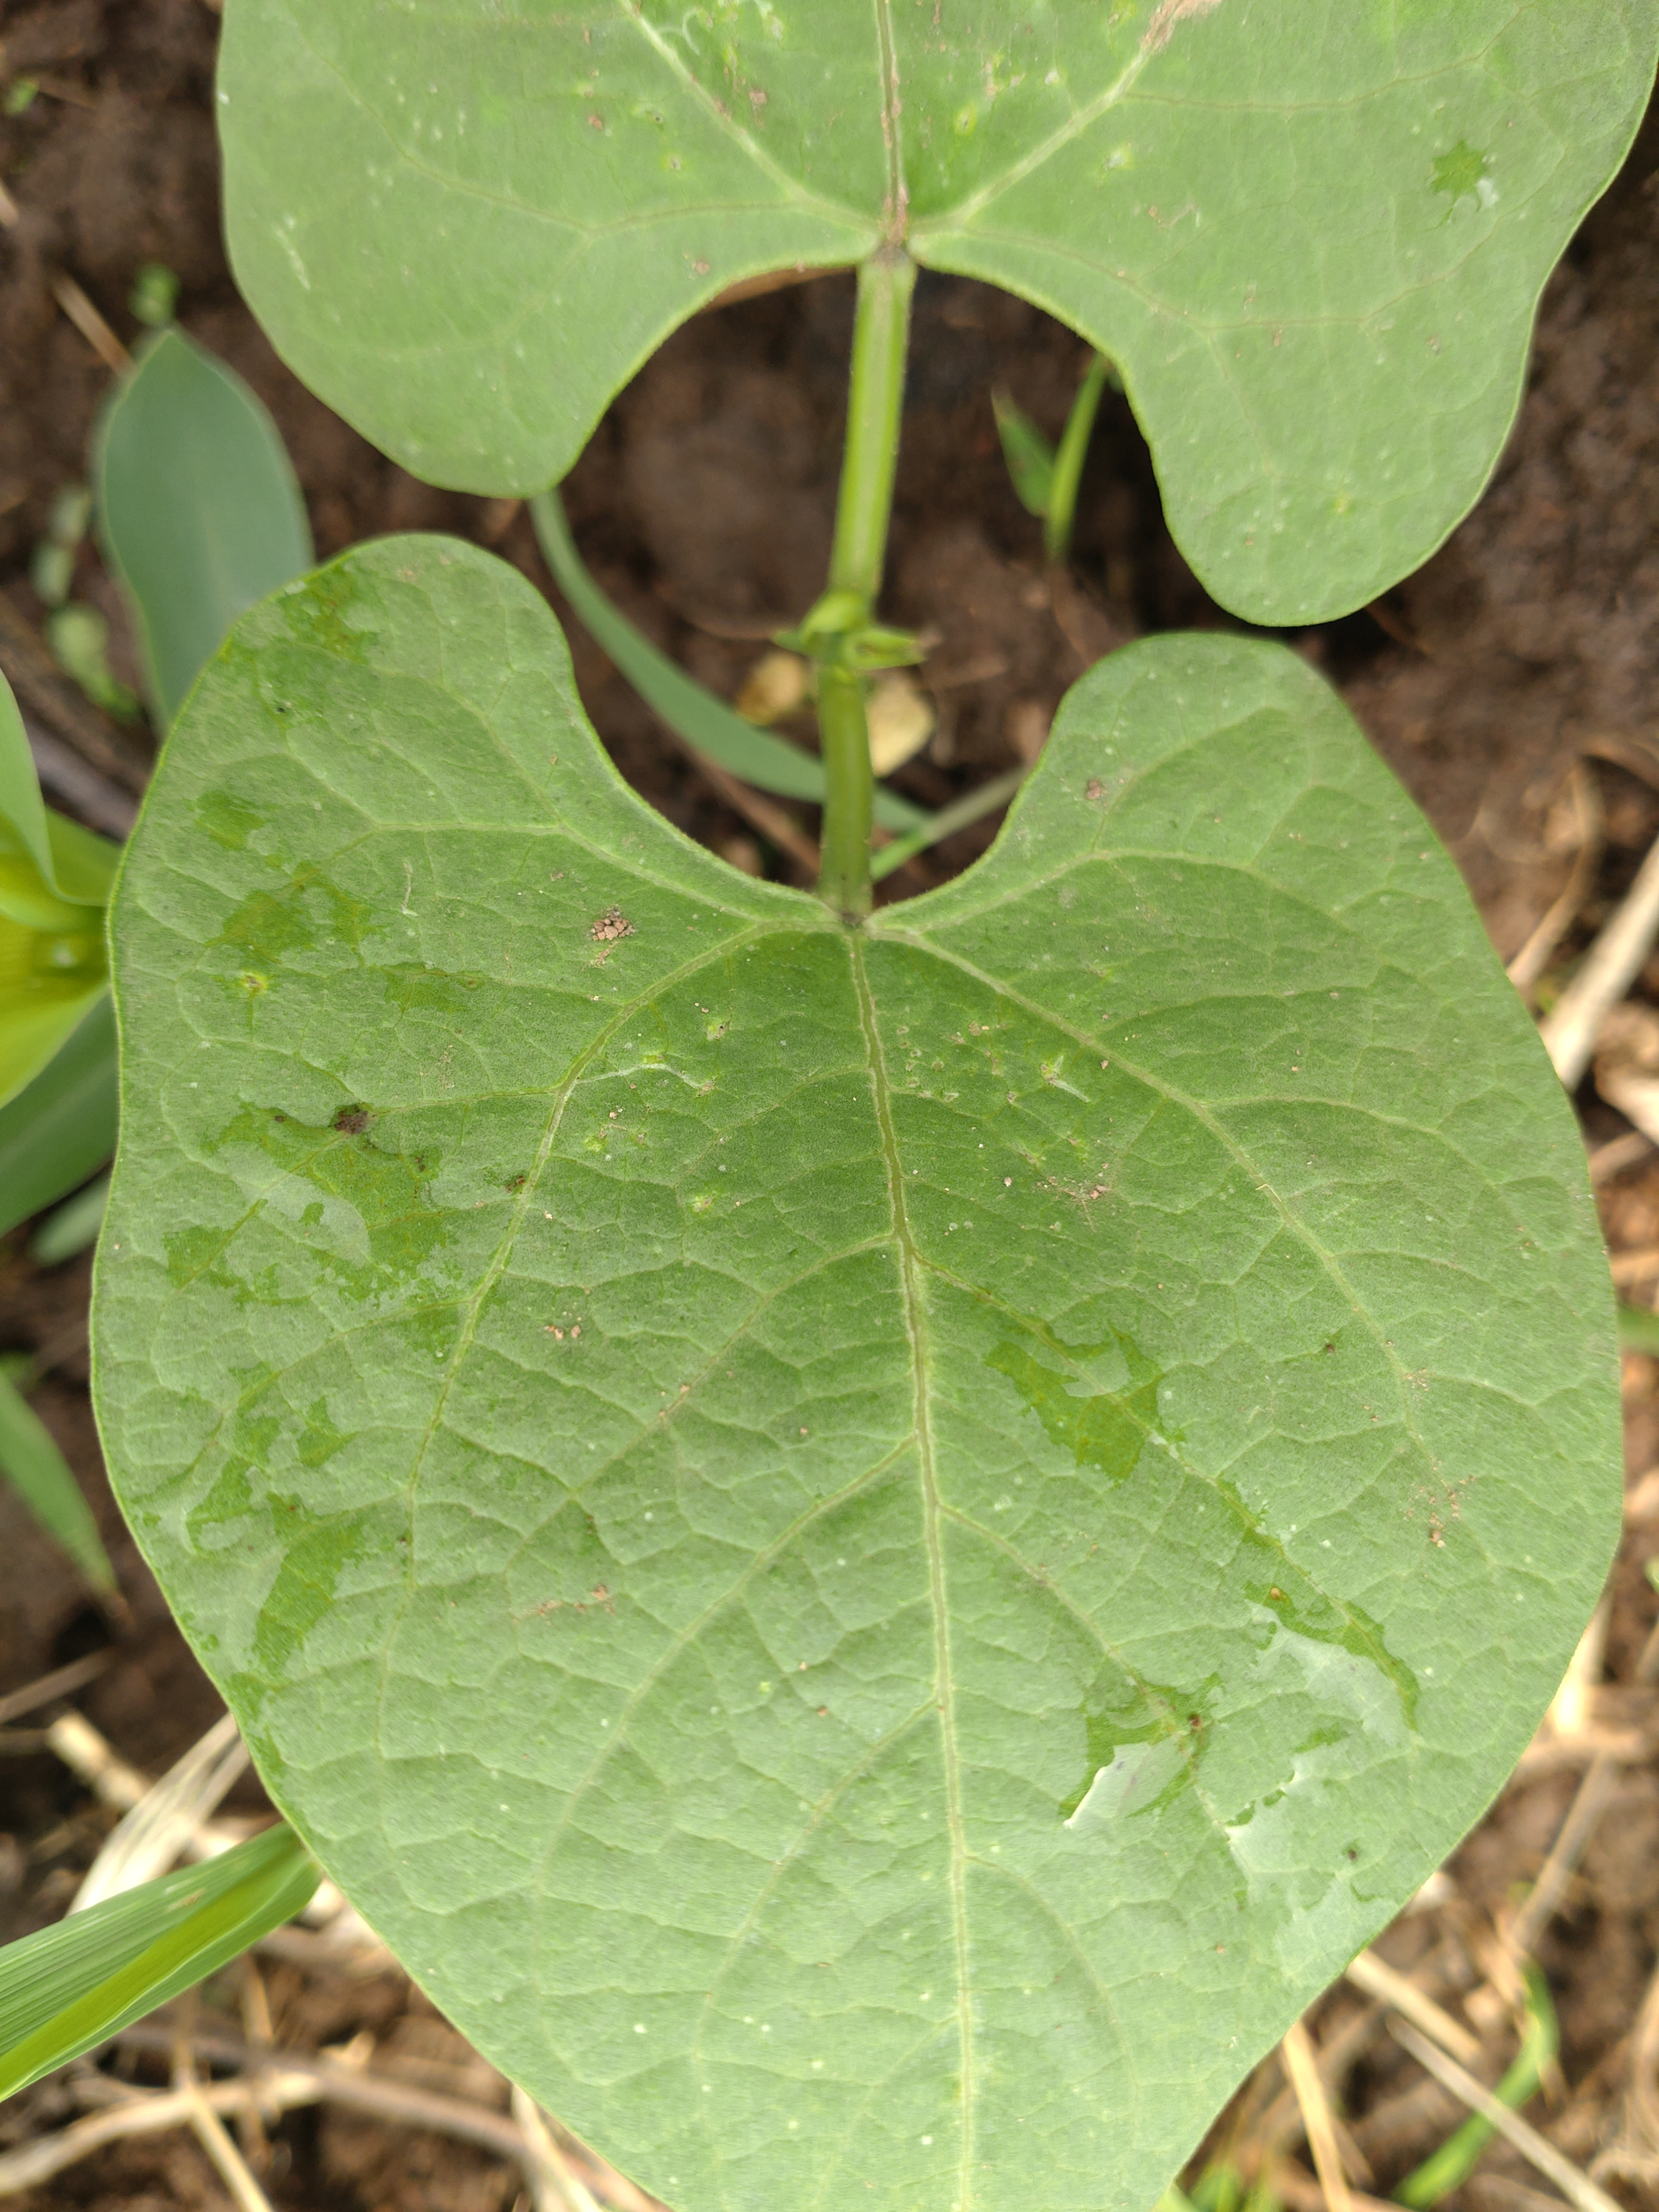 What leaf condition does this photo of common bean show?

healthy
